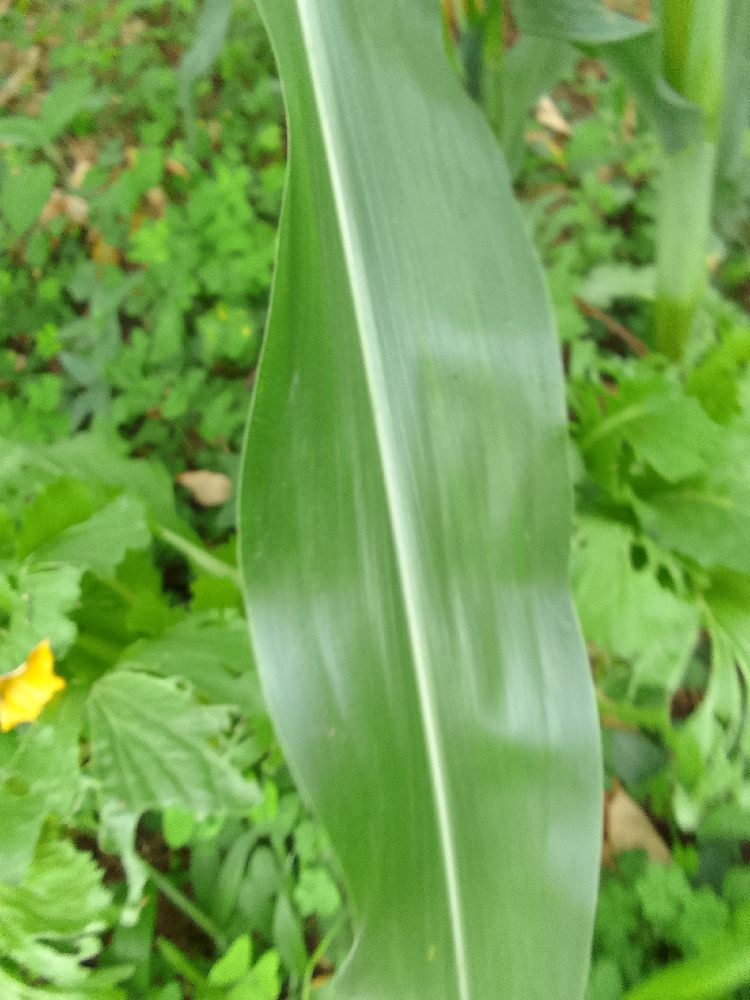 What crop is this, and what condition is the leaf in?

maize, healthy
